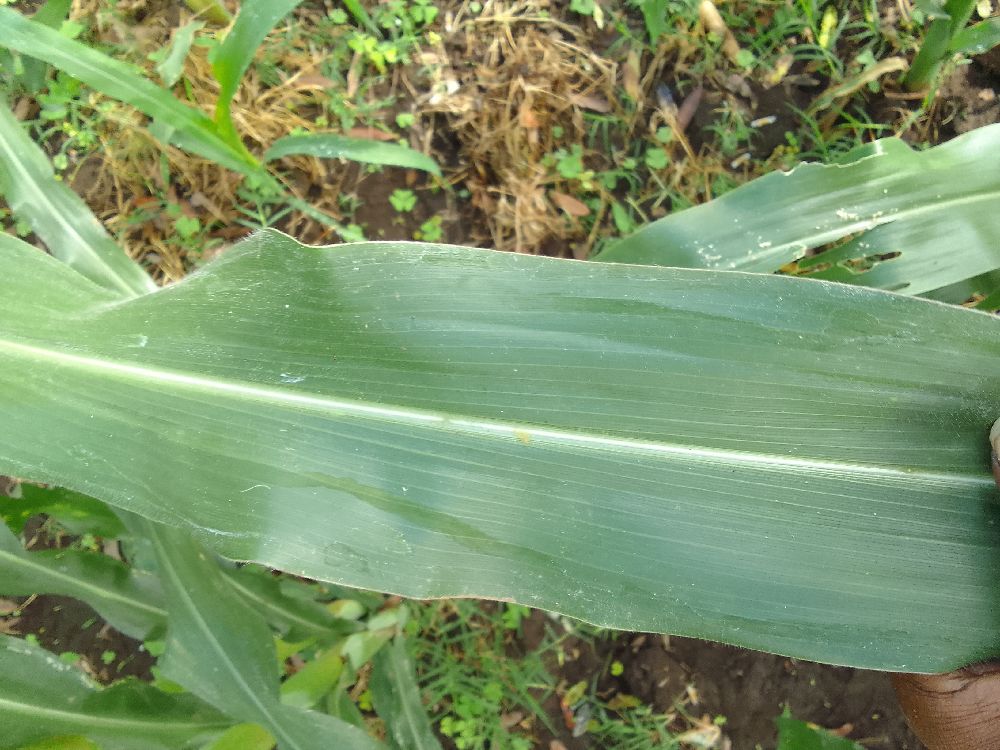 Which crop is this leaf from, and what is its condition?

maize, healthy
